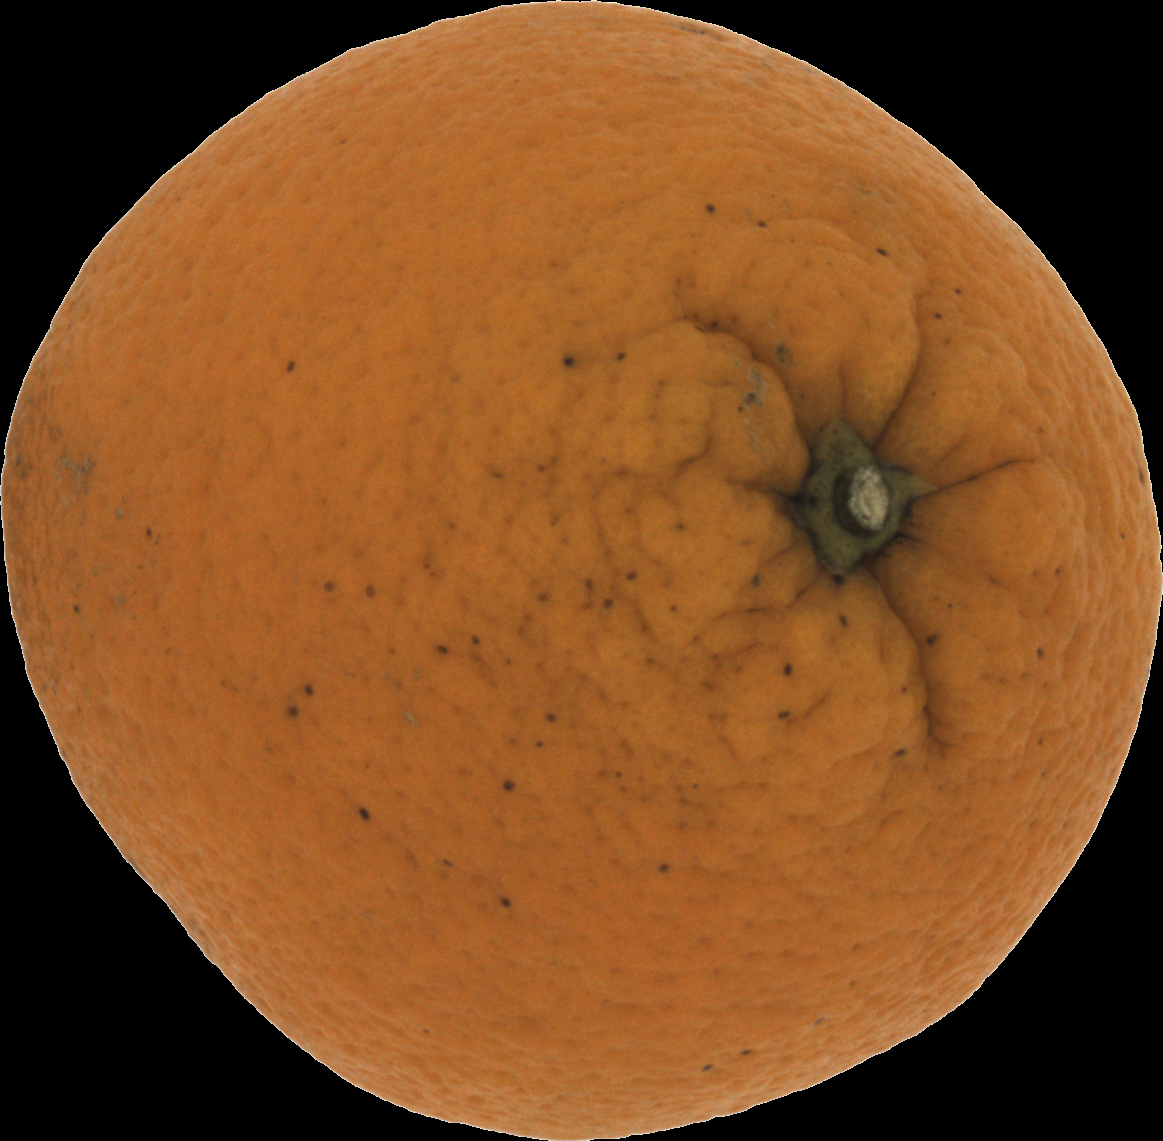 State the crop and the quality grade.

orange, bad
